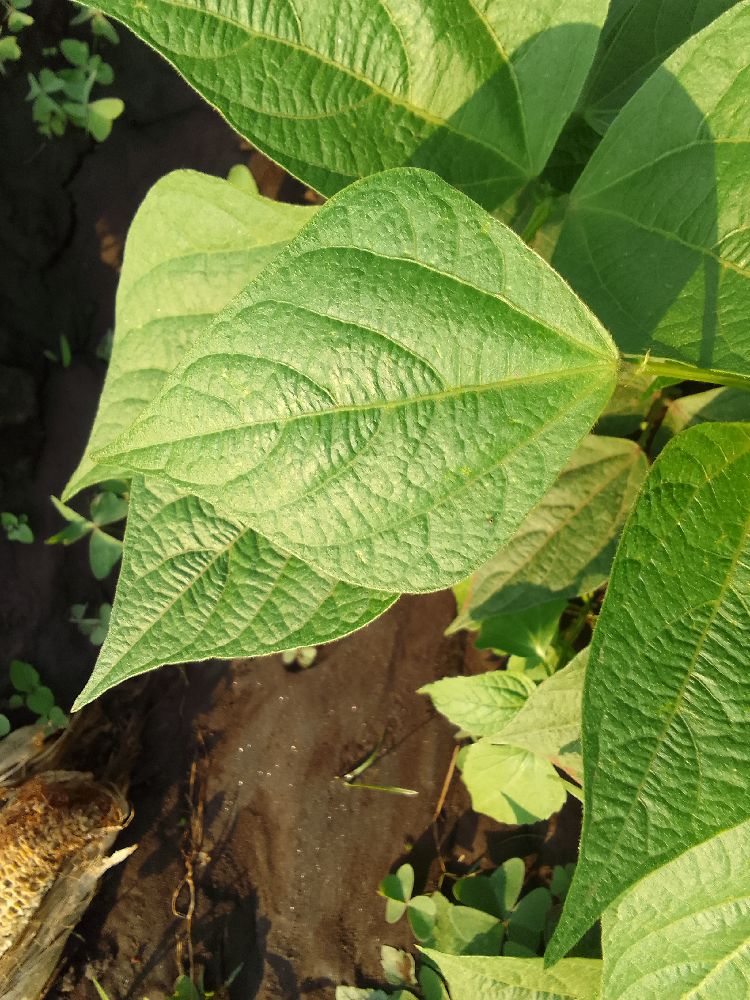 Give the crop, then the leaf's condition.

common bean, healthy
